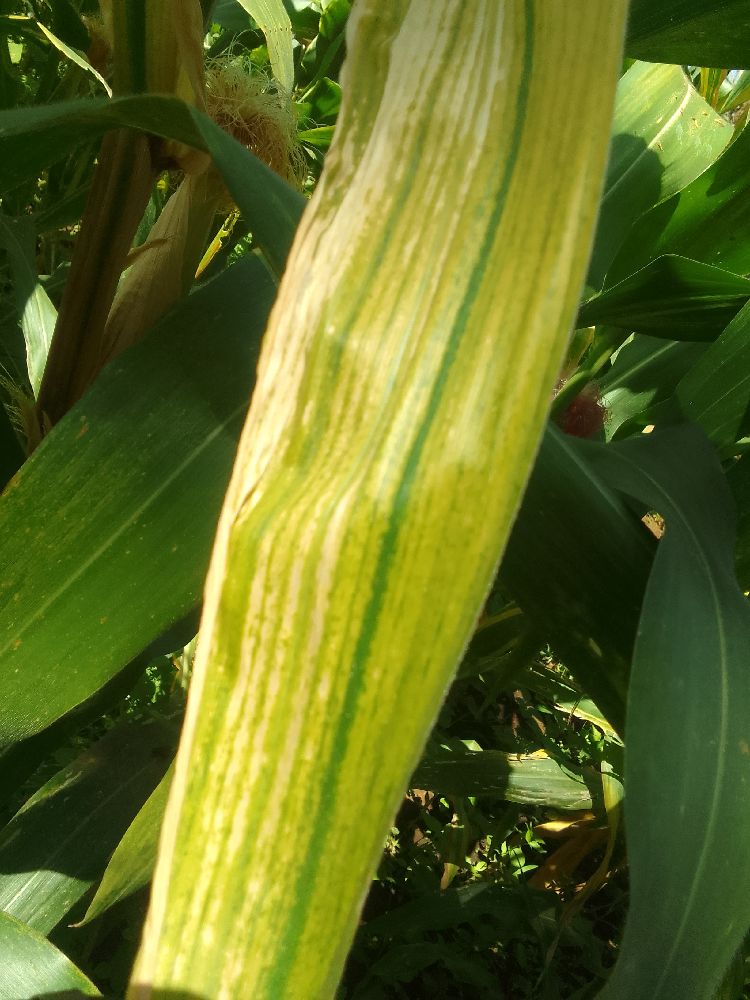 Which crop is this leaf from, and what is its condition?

maize, maize lethal necrosis
